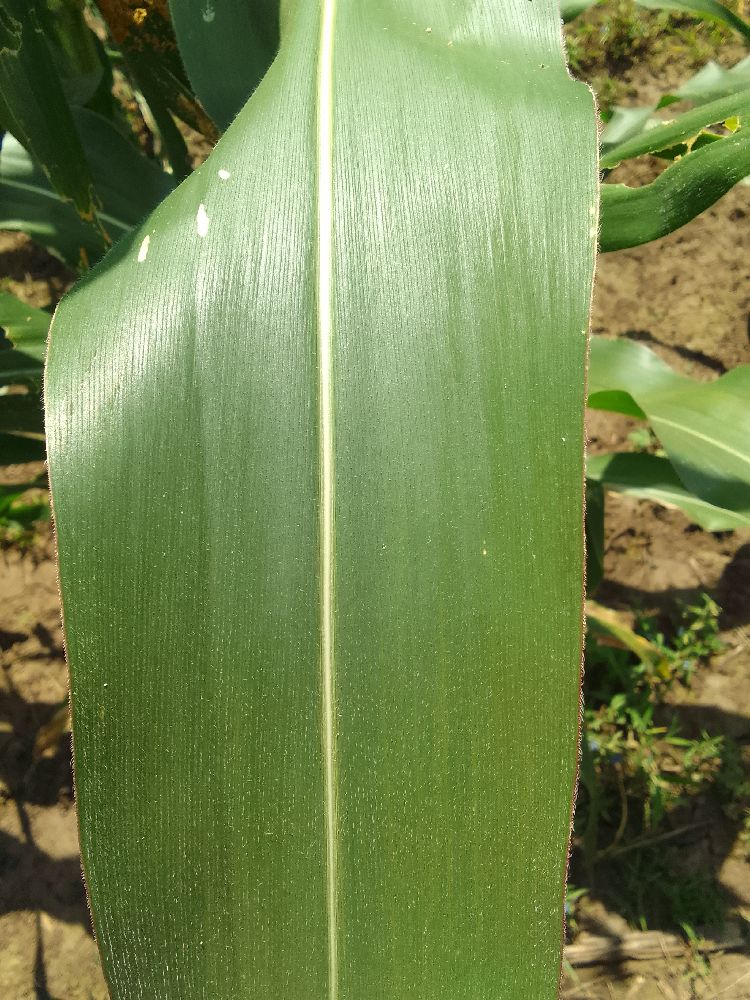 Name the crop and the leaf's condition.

maize, healthy
